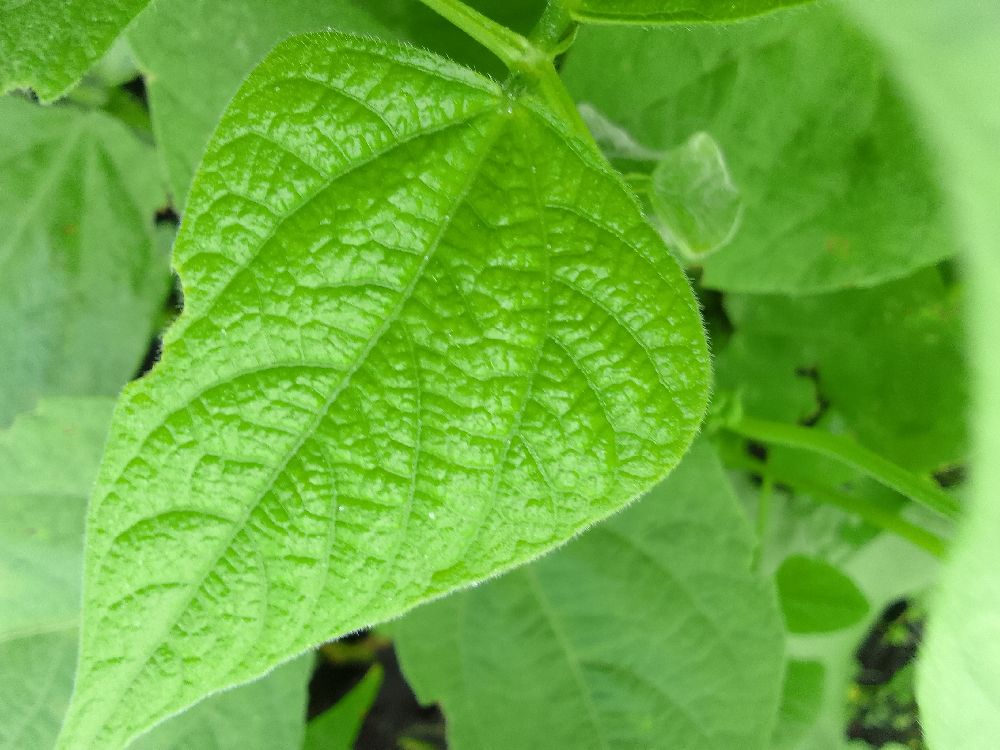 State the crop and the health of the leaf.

common bean, healthy
